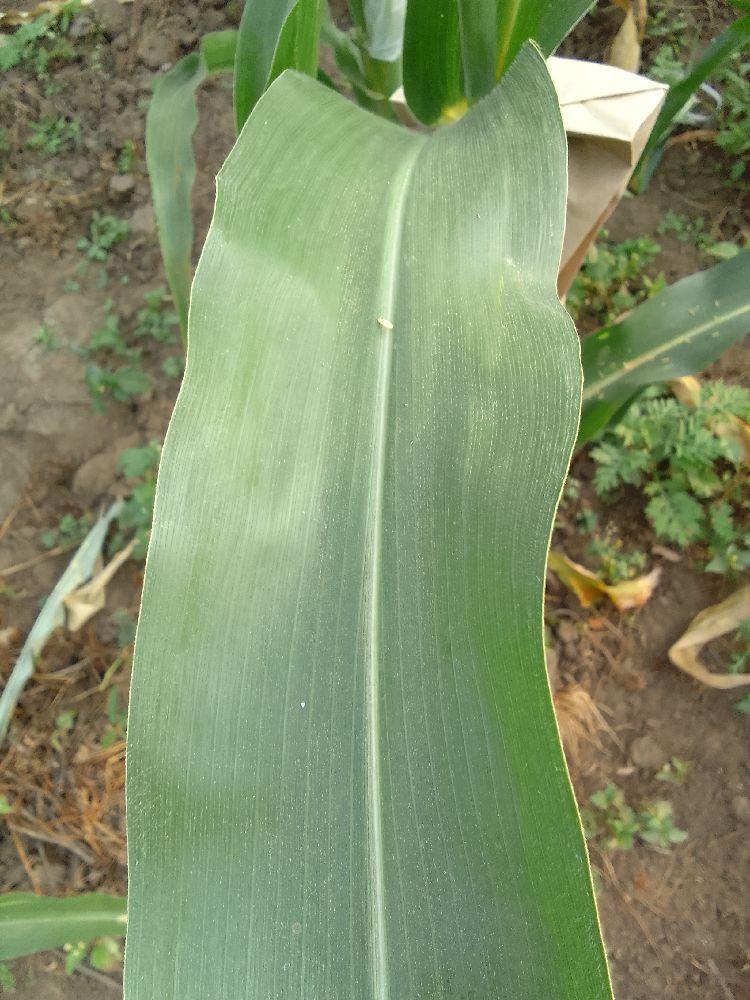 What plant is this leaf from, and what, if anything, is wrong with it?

maize, healthy
